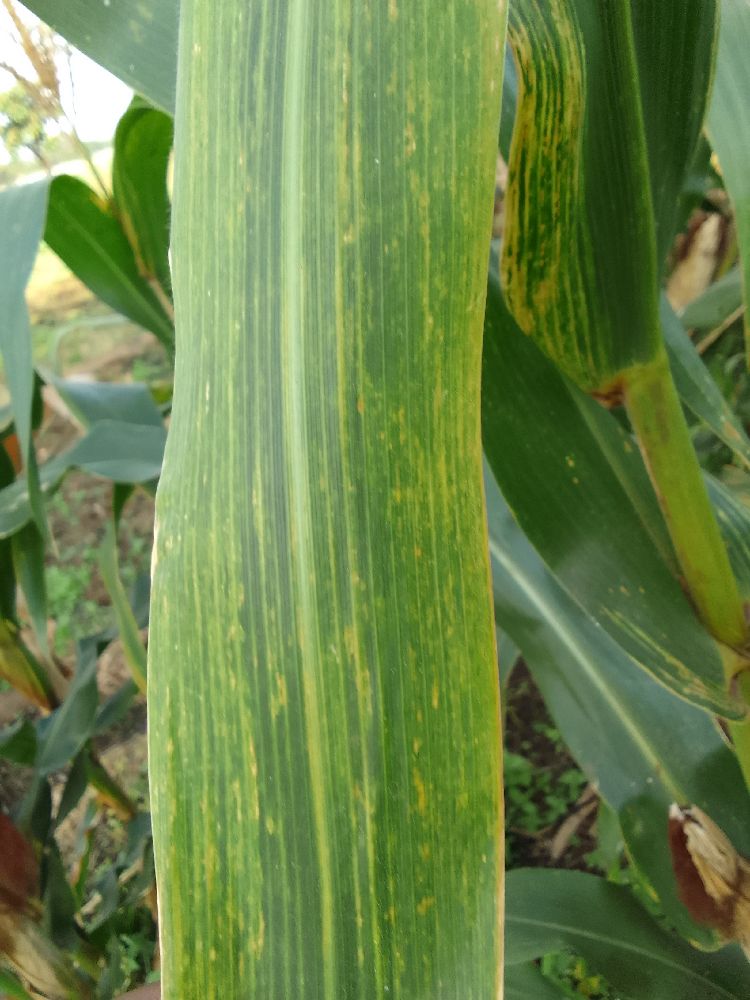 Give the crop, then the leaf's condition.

maize, maize lethal necrosis
